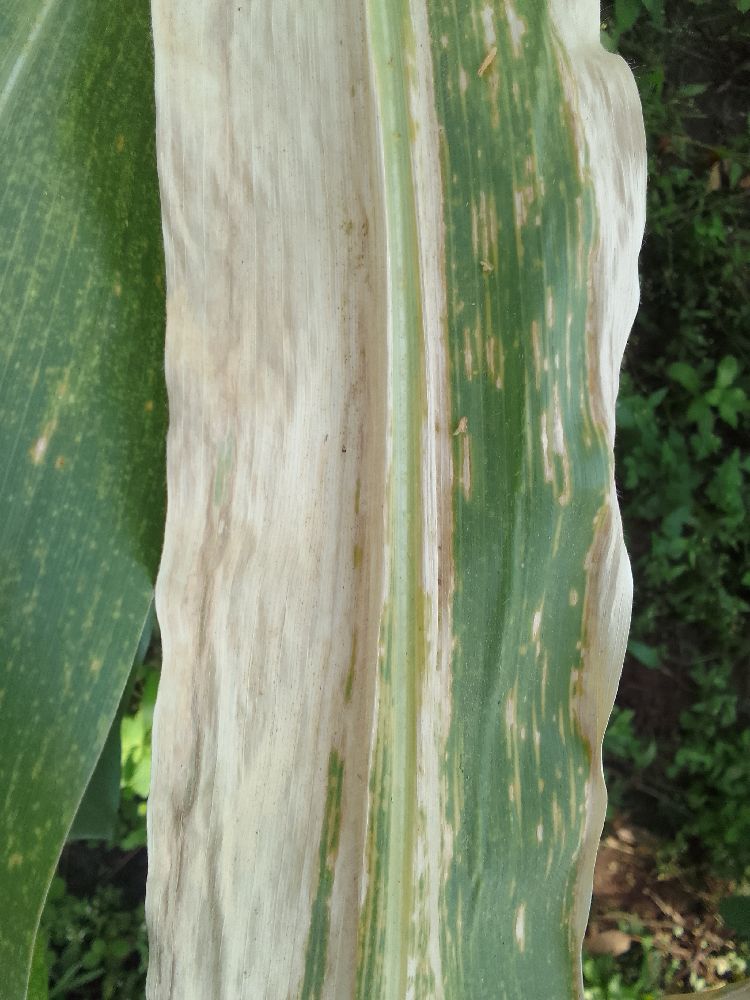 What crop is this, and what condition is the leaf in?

maize, maize lethal necrosis
